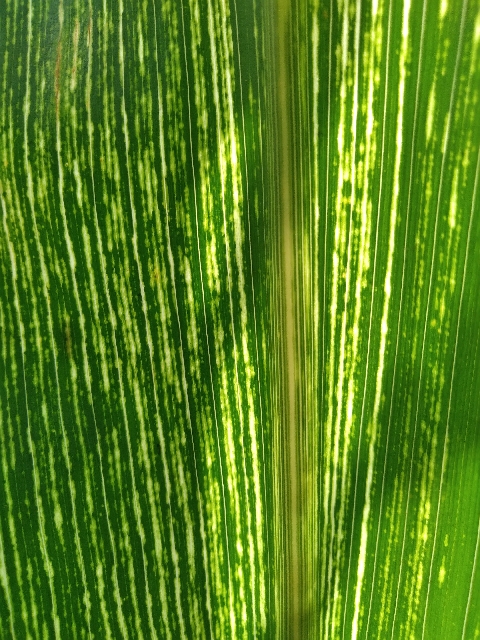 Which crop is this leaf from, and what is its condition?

maize, maize streak virus
